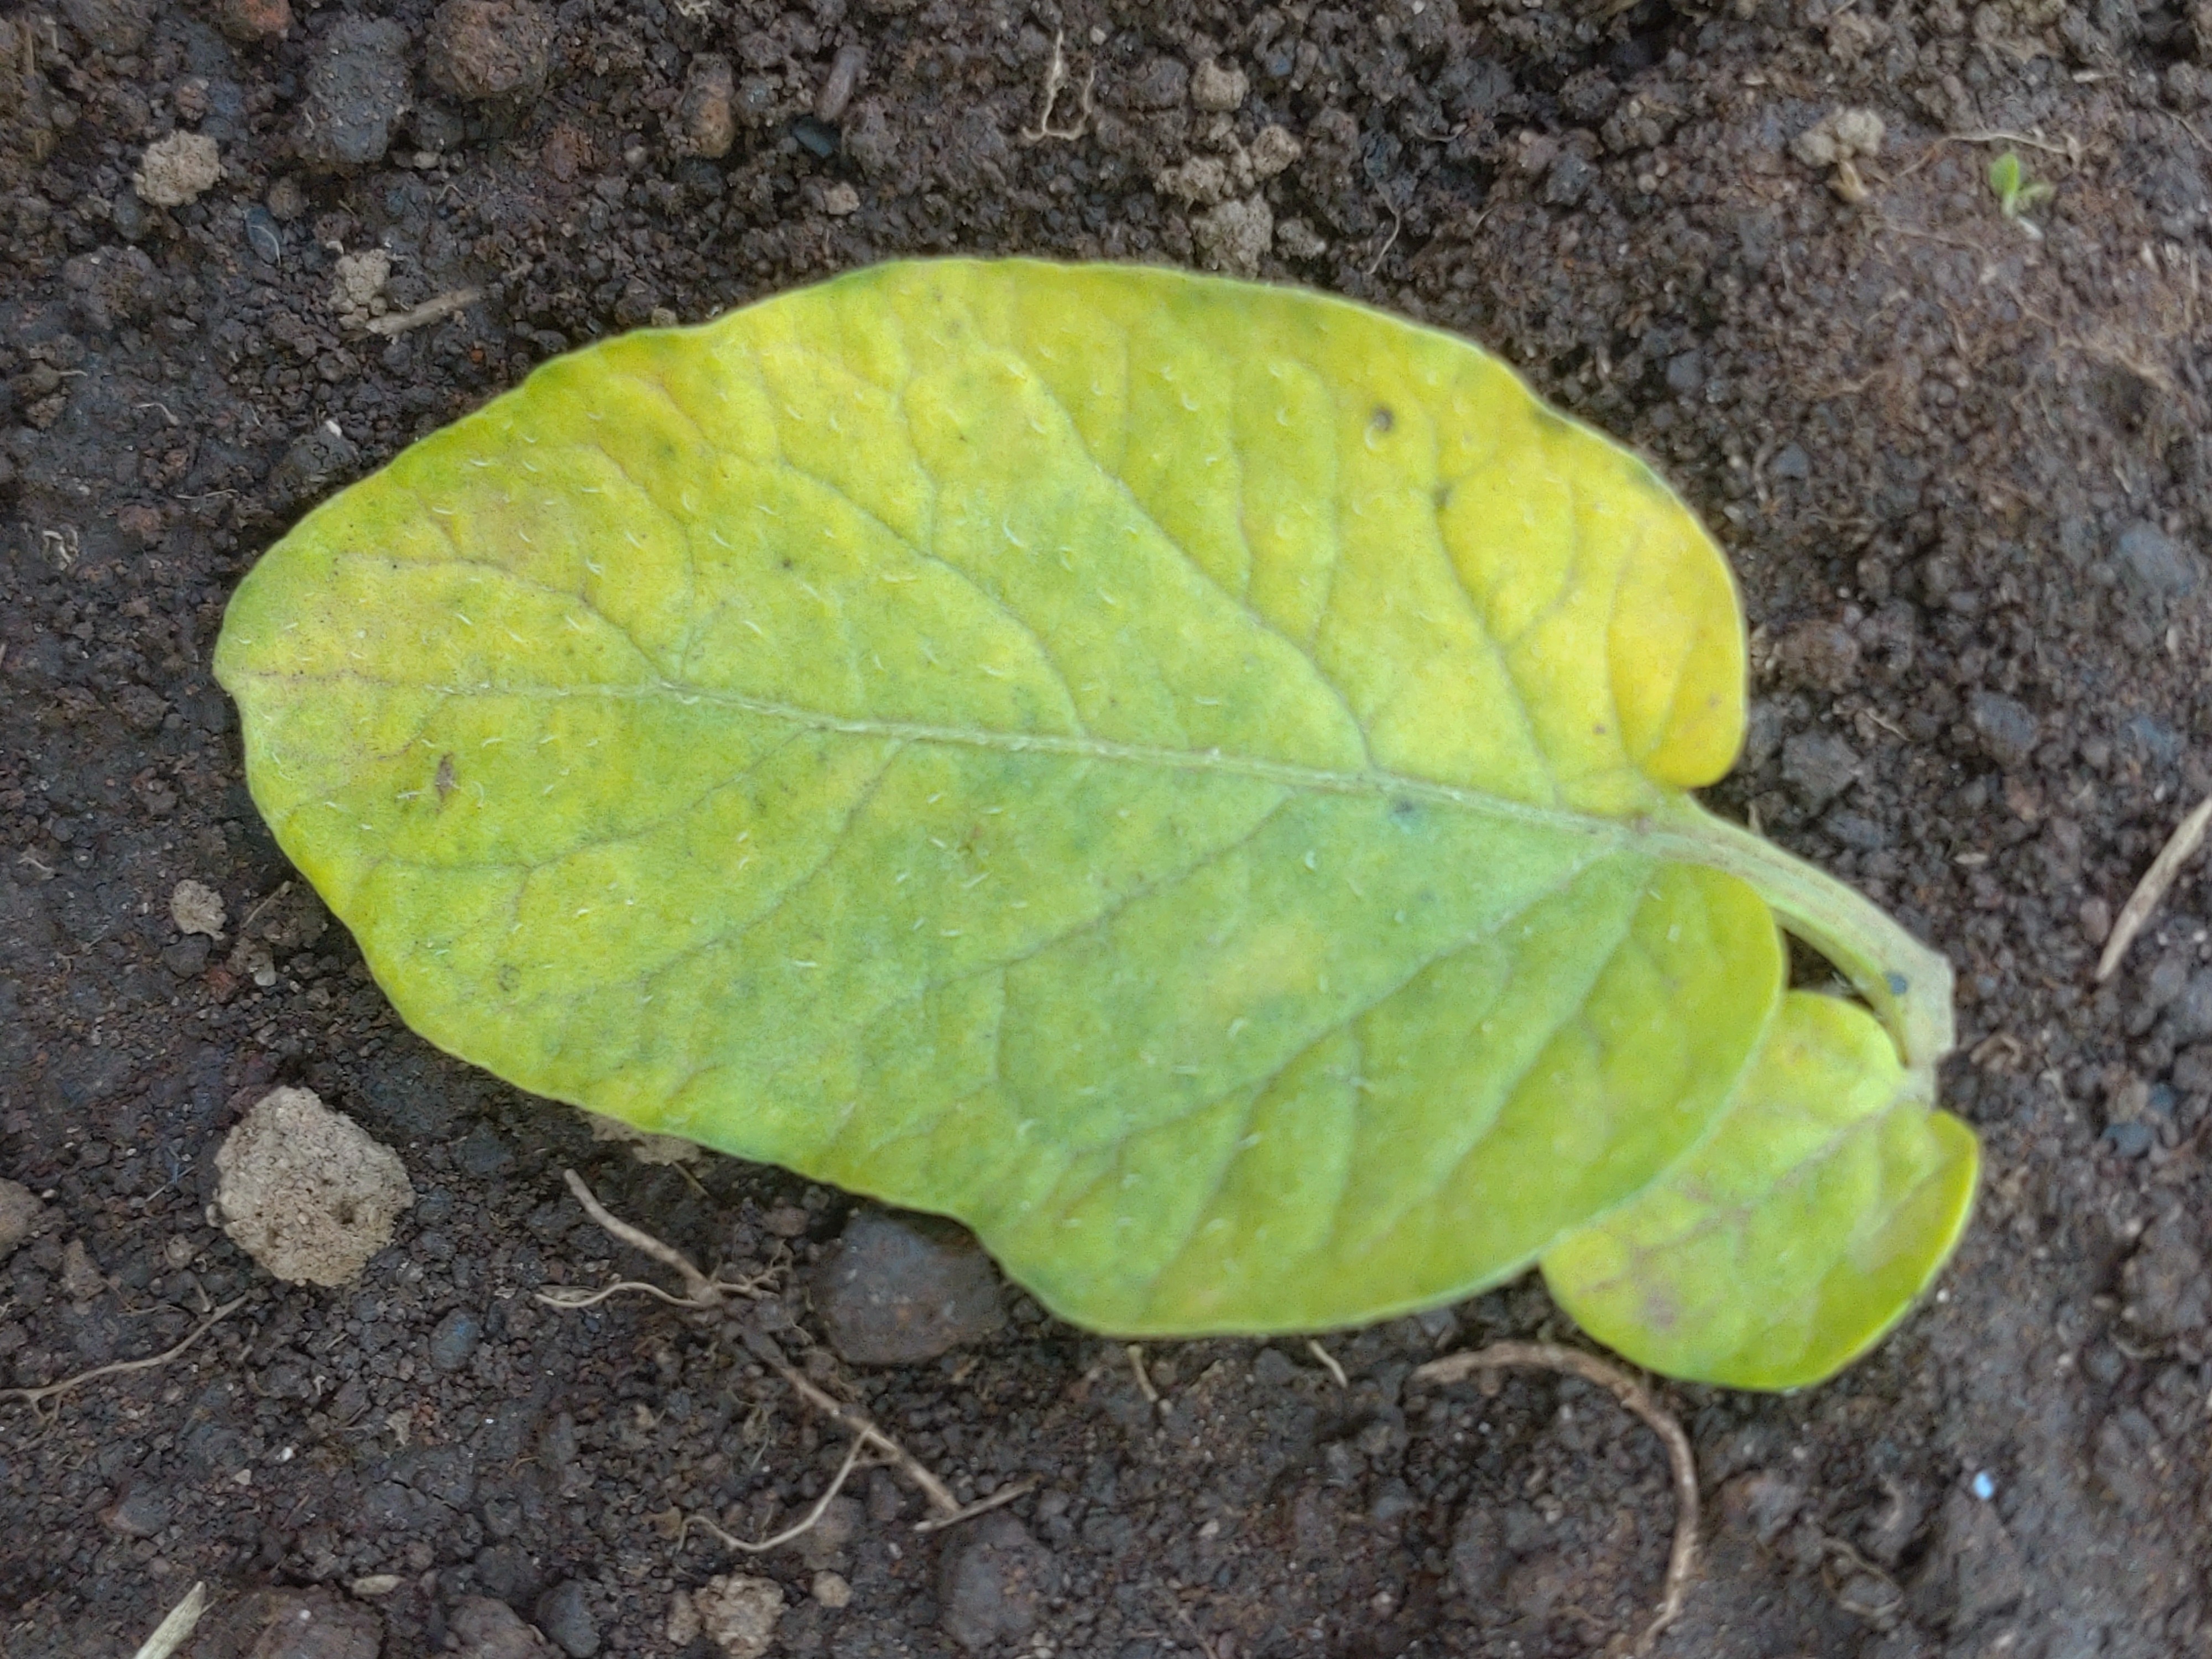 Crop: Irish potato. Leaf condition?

late blight
